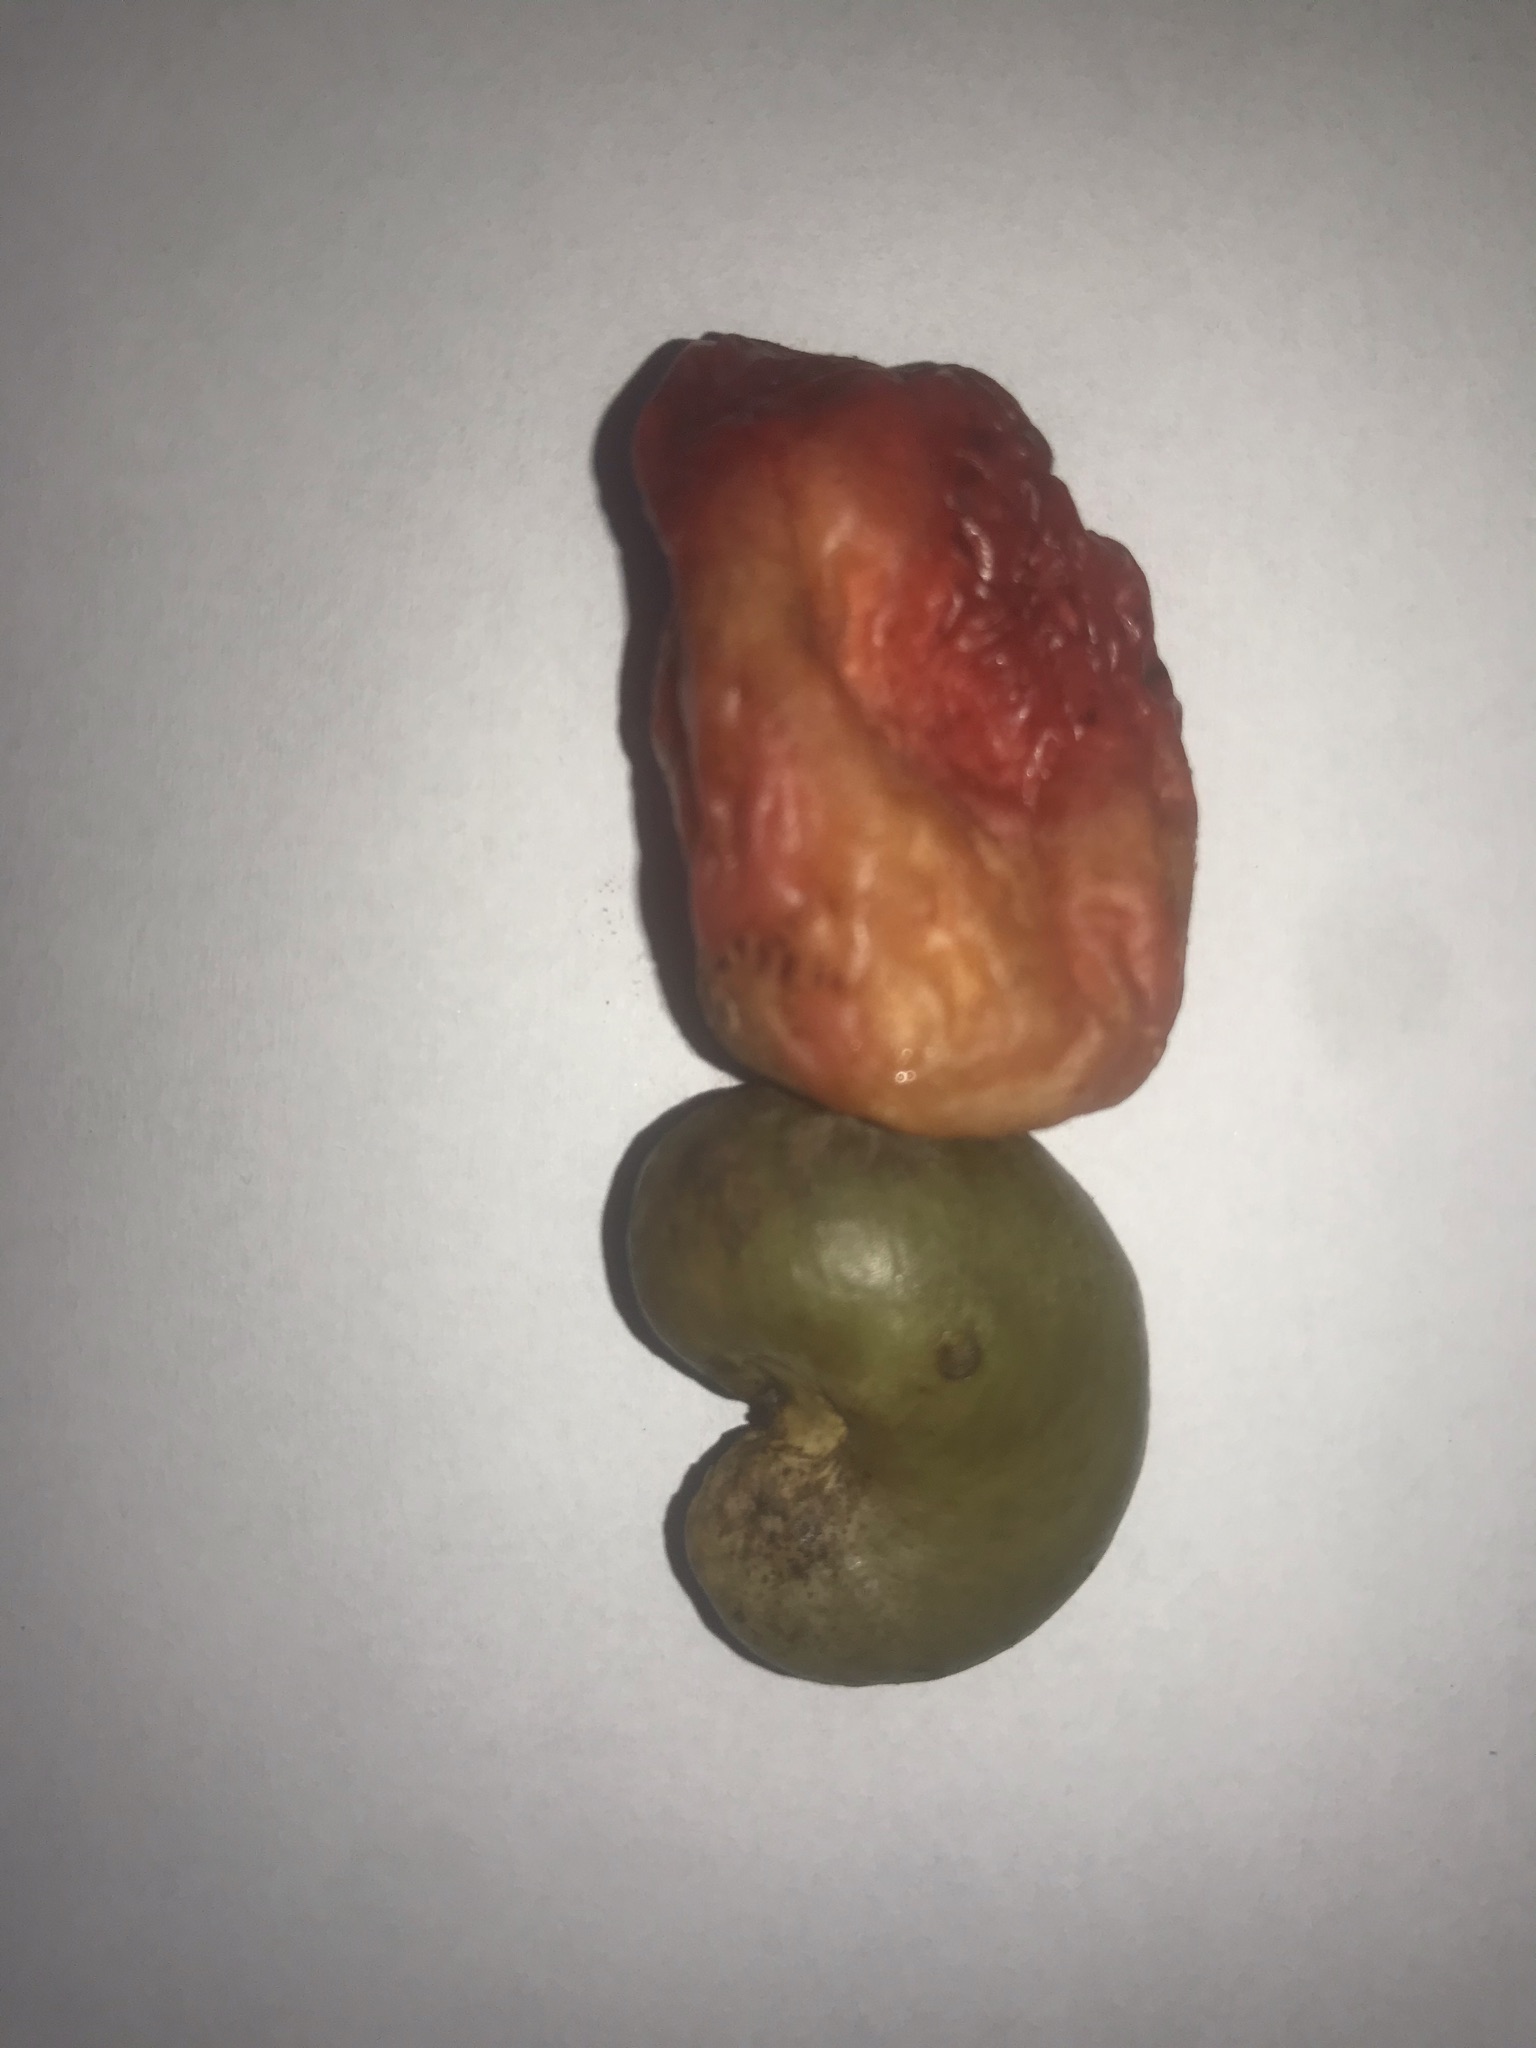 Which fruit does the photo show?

caju vermelho
